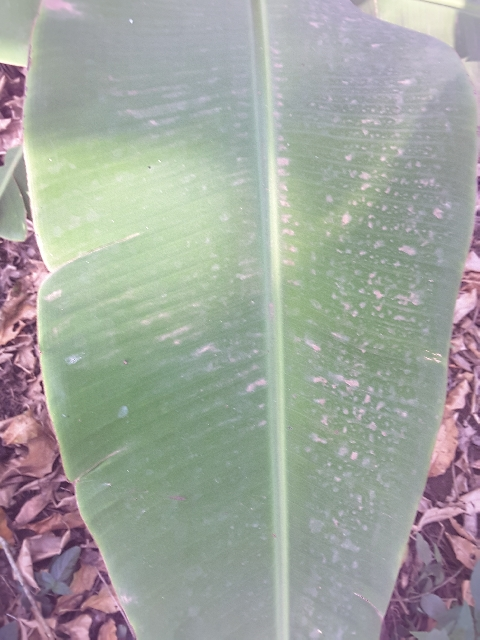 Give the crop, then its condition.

banana, healthy
